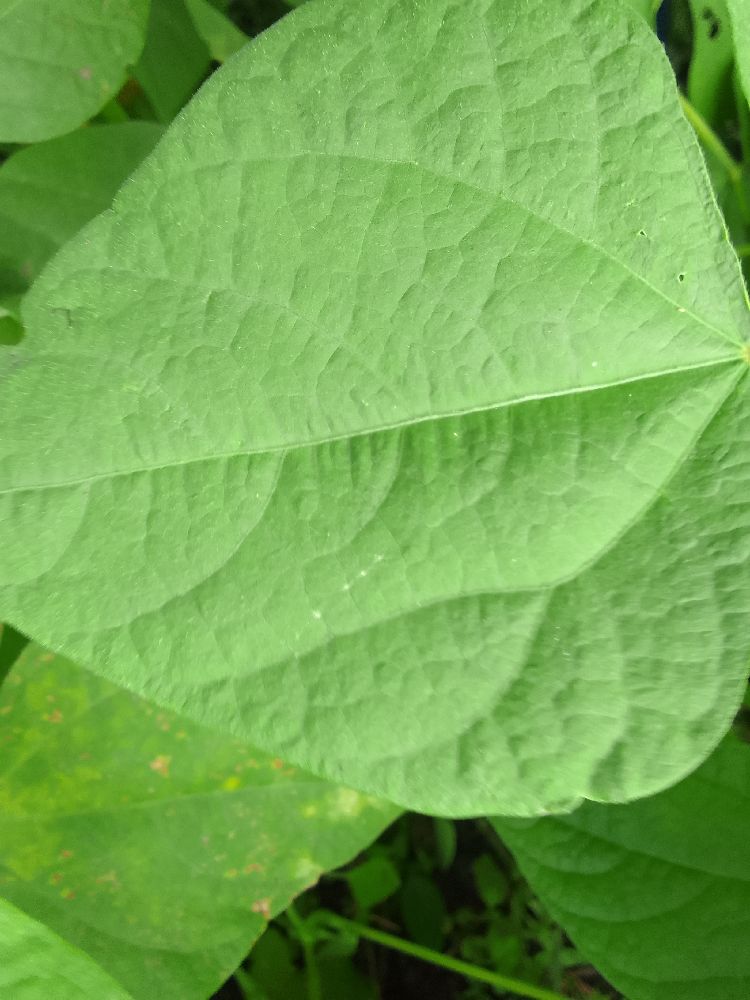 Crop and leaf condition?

common bean, healthy
